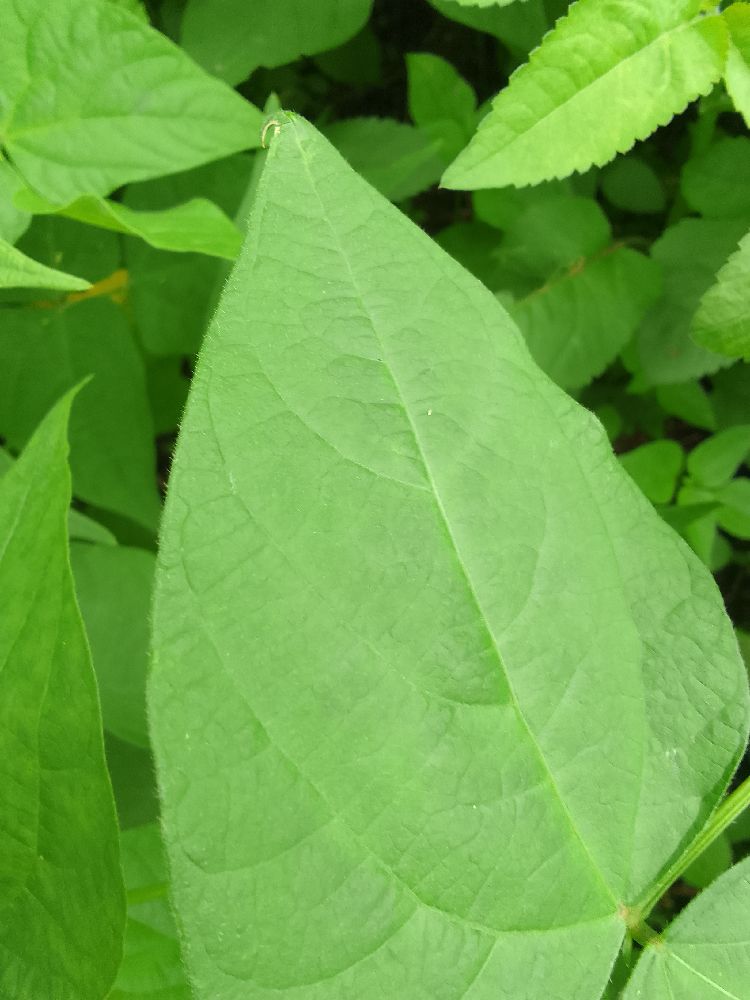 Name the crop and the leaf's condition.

common bean, healthy
